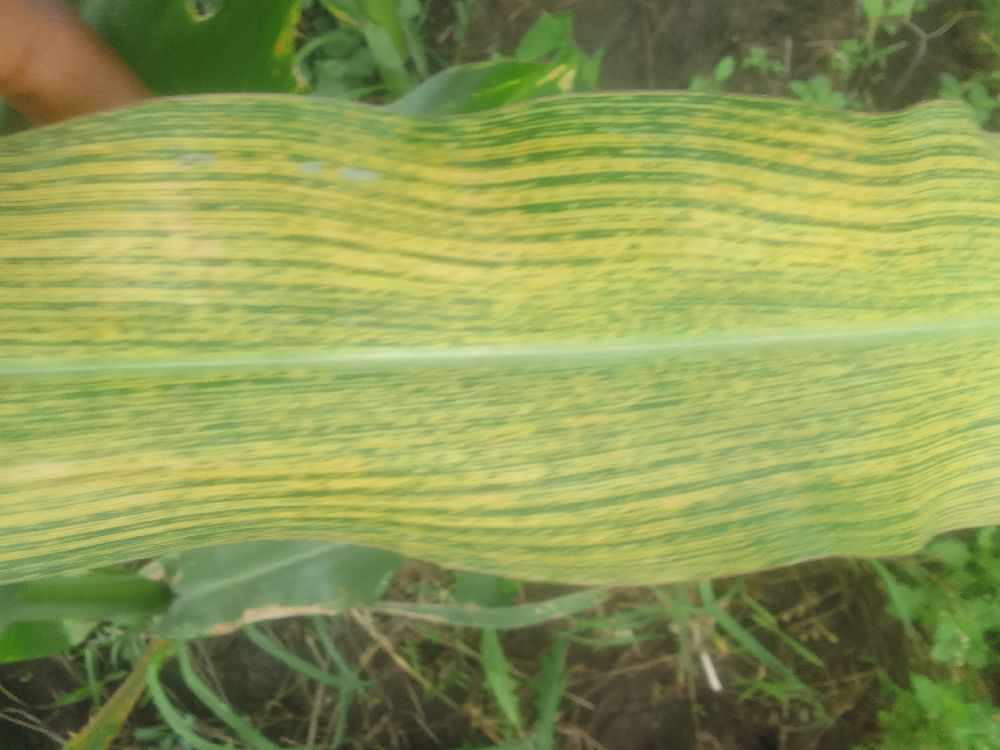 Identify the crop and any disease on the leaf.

maize, maize streak virus
